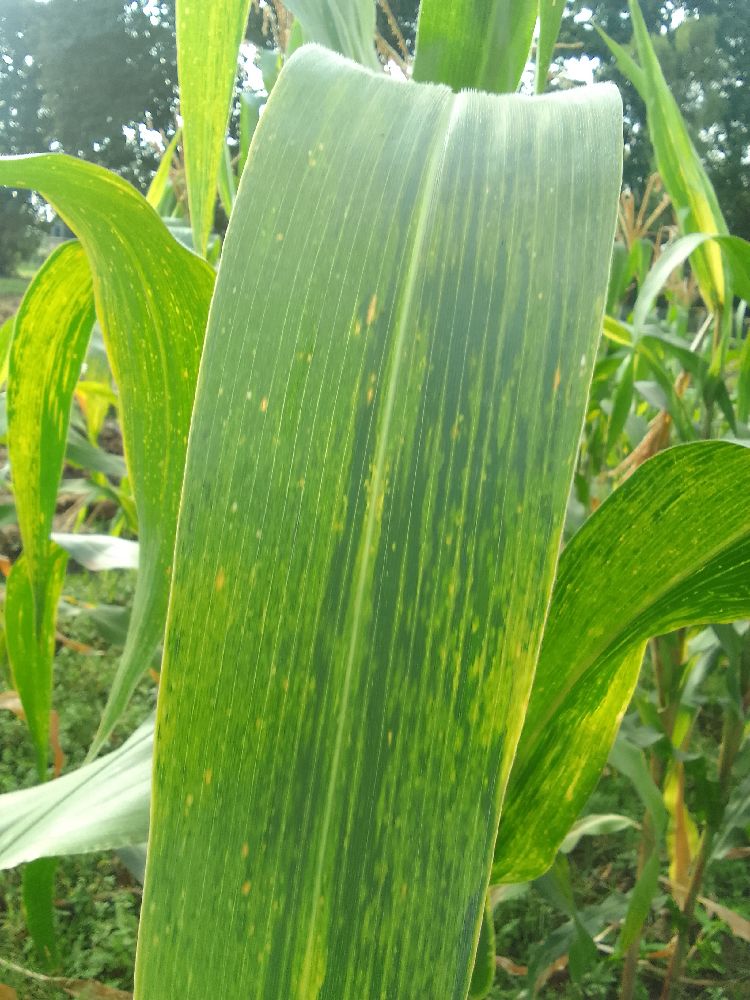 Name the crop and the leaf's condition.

maize, maize lethal necrosis
